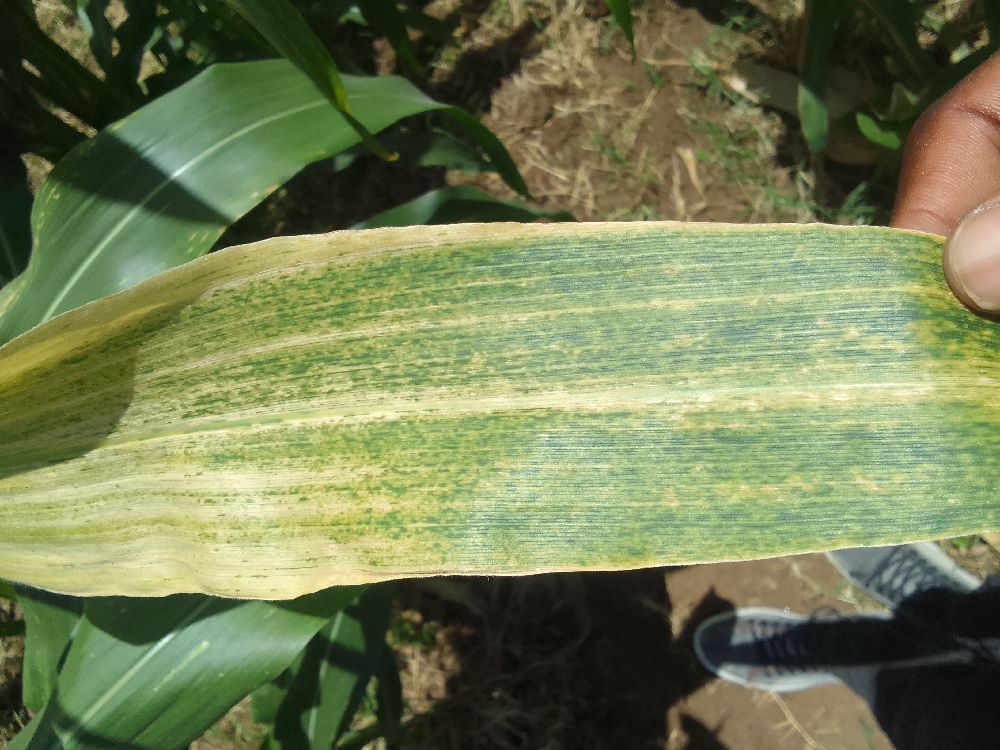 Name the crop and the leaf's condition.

maize, maize lethal necrosis
